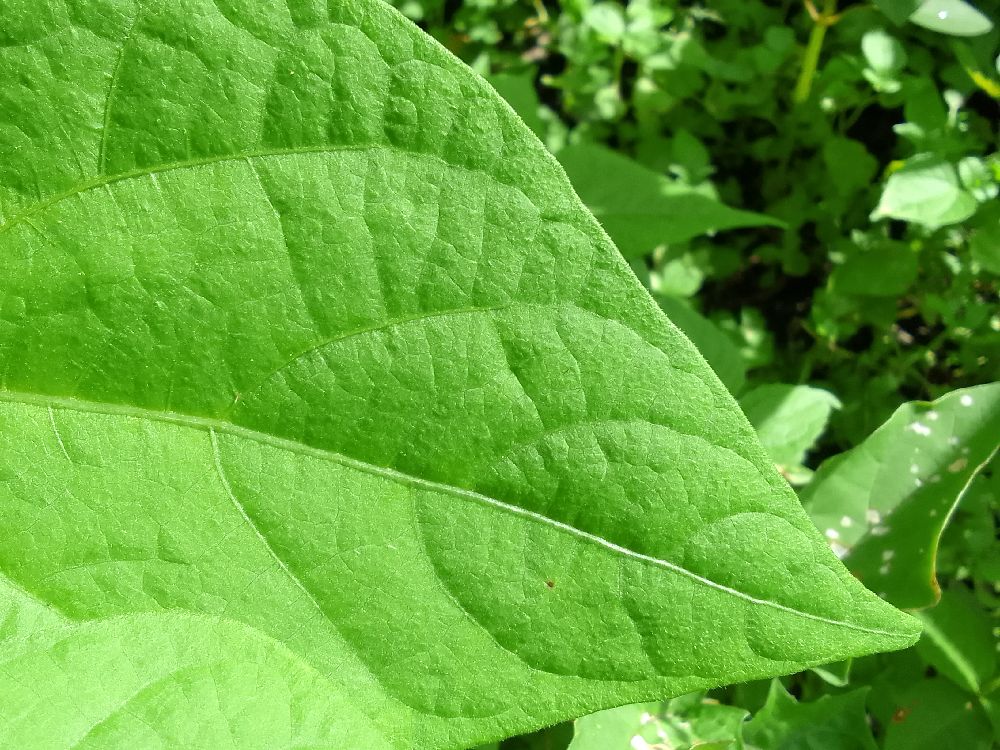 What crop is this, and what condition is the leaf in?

common bean, healthy
